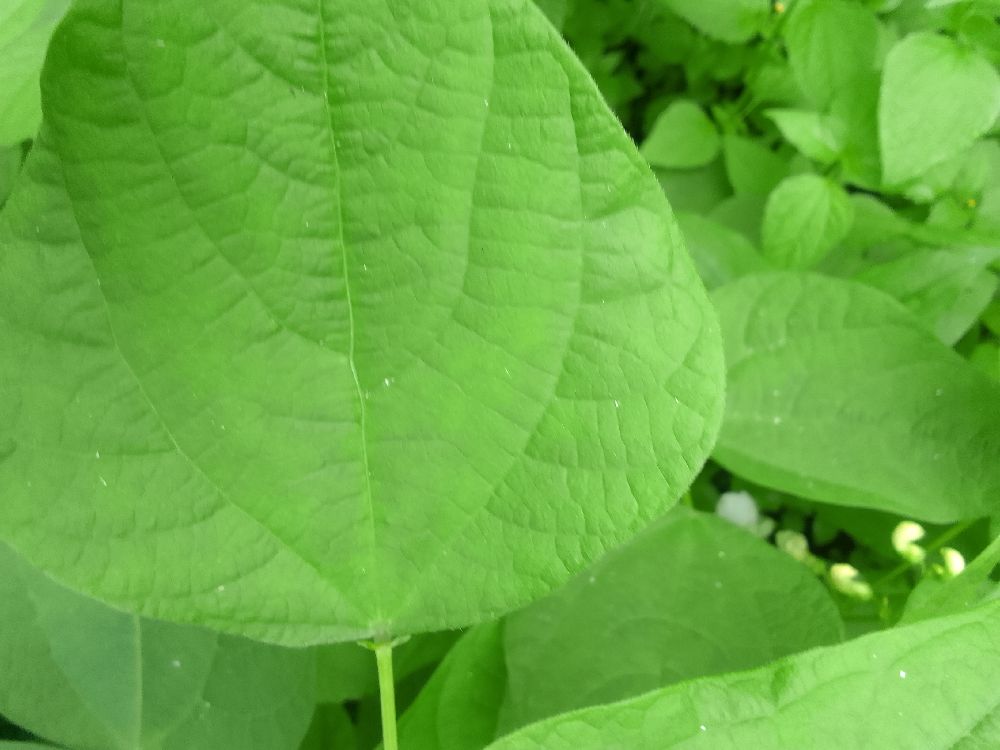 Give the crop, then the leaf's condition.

common bean, healthy
